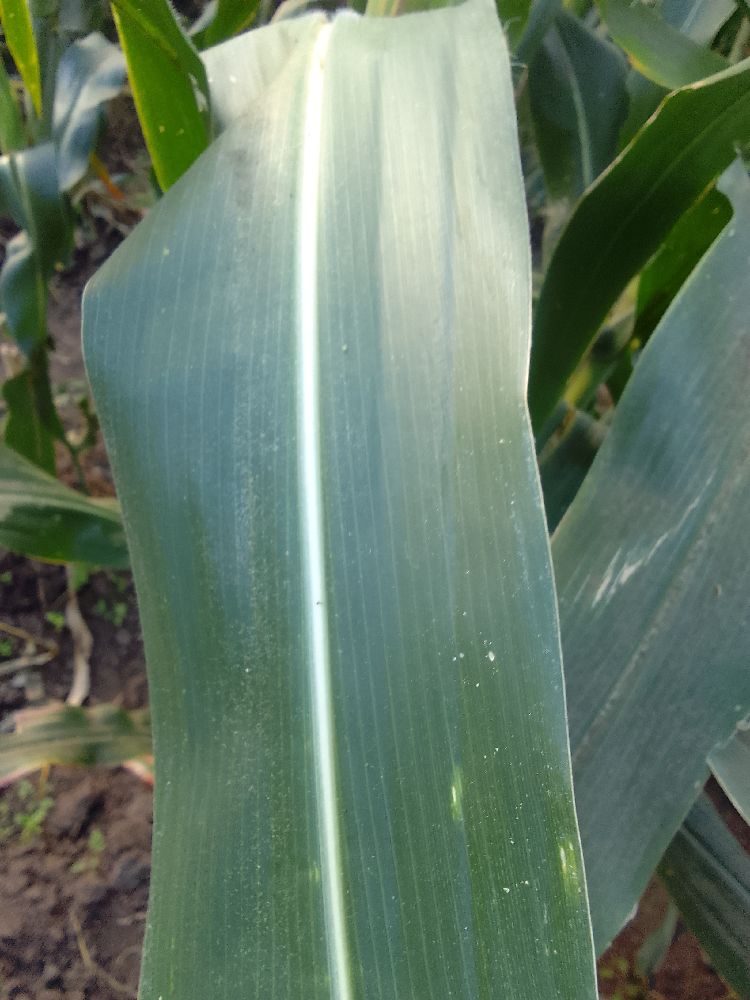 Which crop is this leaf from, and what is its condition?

maize, healthy
